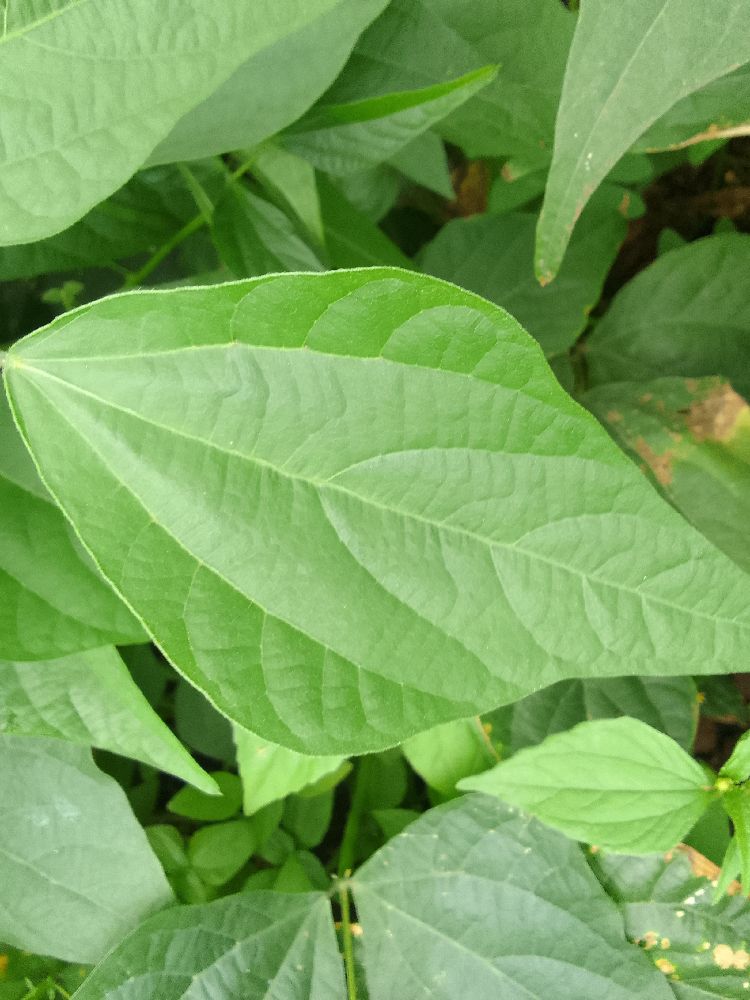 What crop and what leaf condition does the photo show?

common bean, healthy
